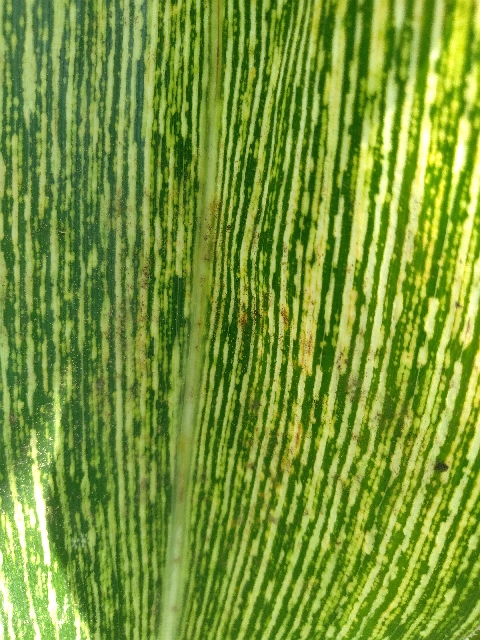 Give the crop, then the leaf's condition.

maize, maize streak virus
